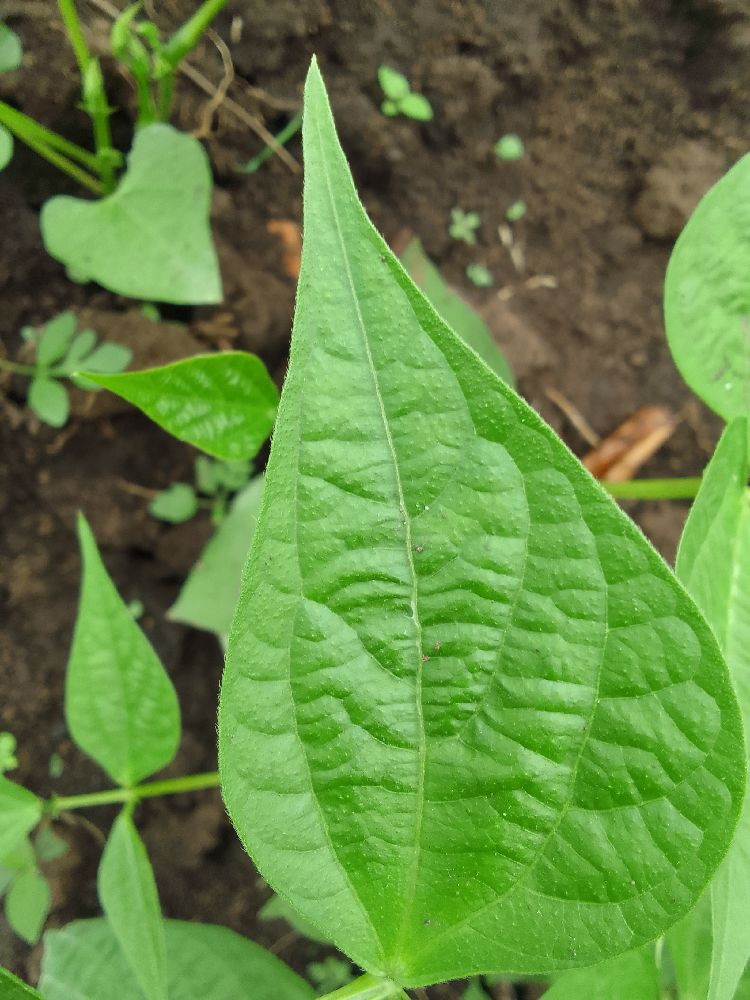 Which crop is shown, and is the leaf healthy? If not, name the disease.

common bean, healthy
